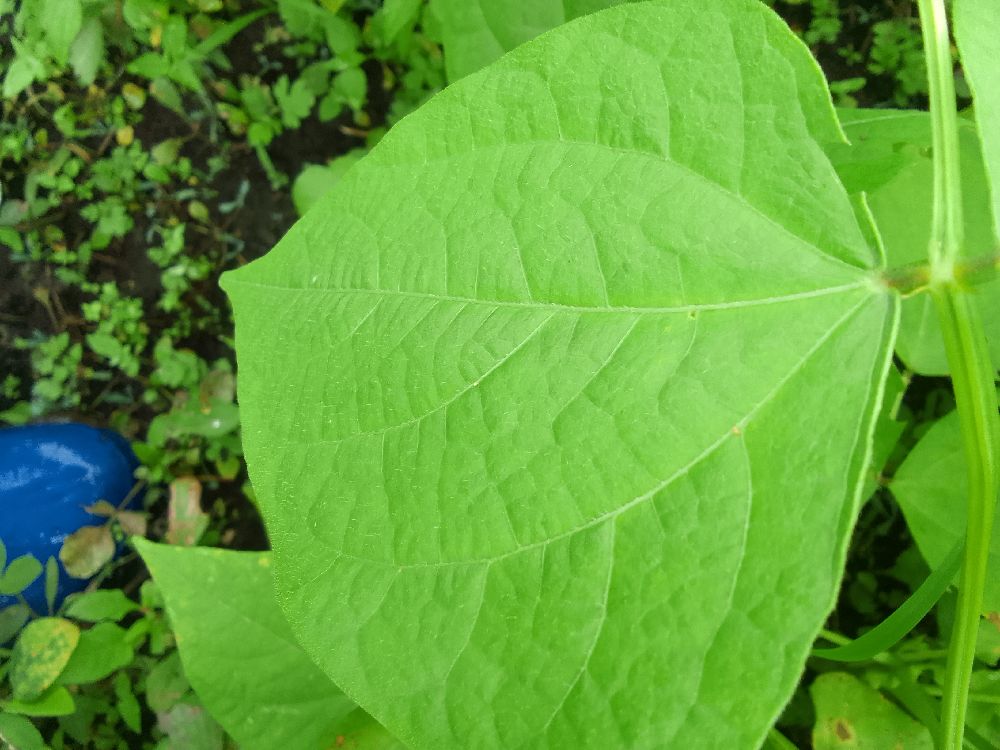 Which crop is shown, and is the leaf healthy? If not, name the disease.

common bean, healthy
